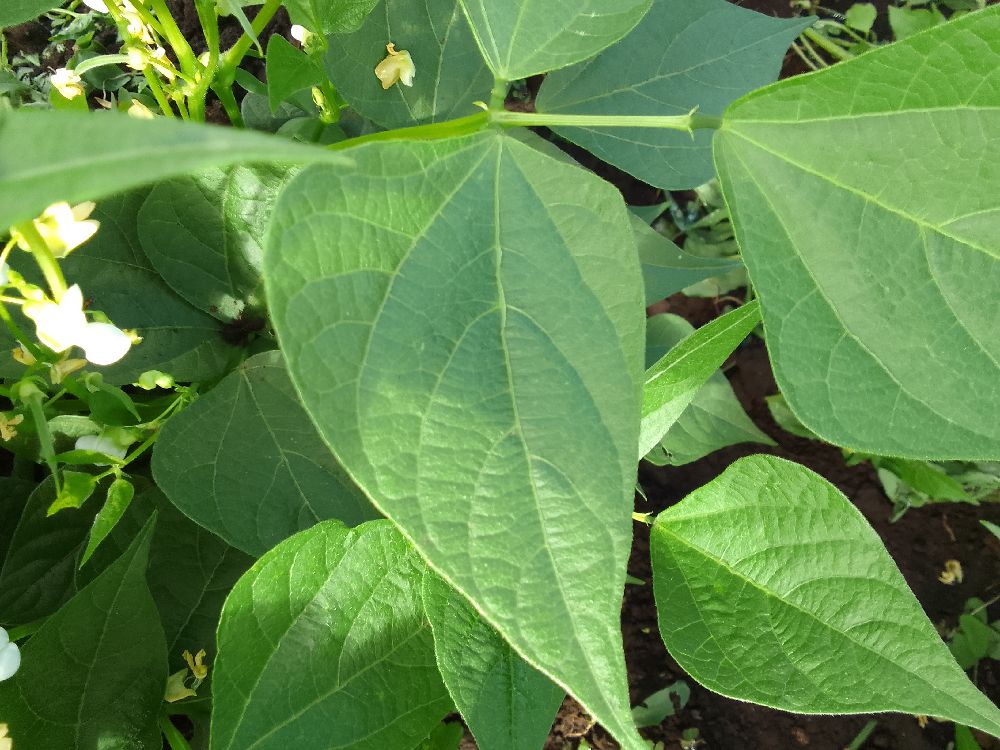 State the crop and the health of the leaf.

common bean, healthy
